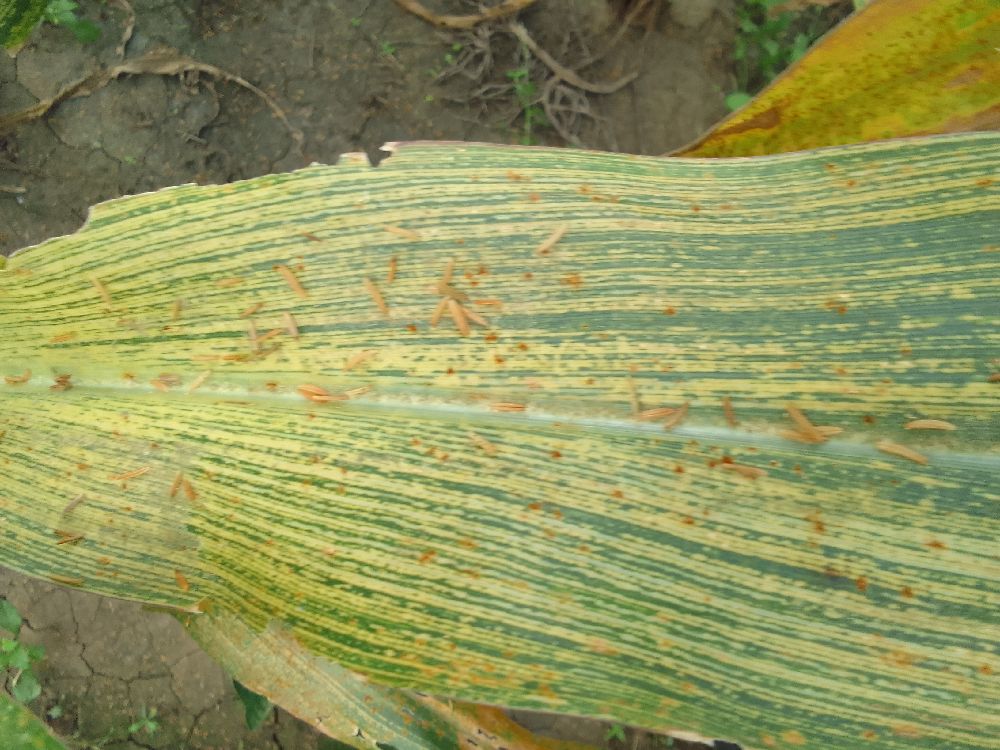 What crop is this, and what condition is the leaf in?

maize, maize streak virus
